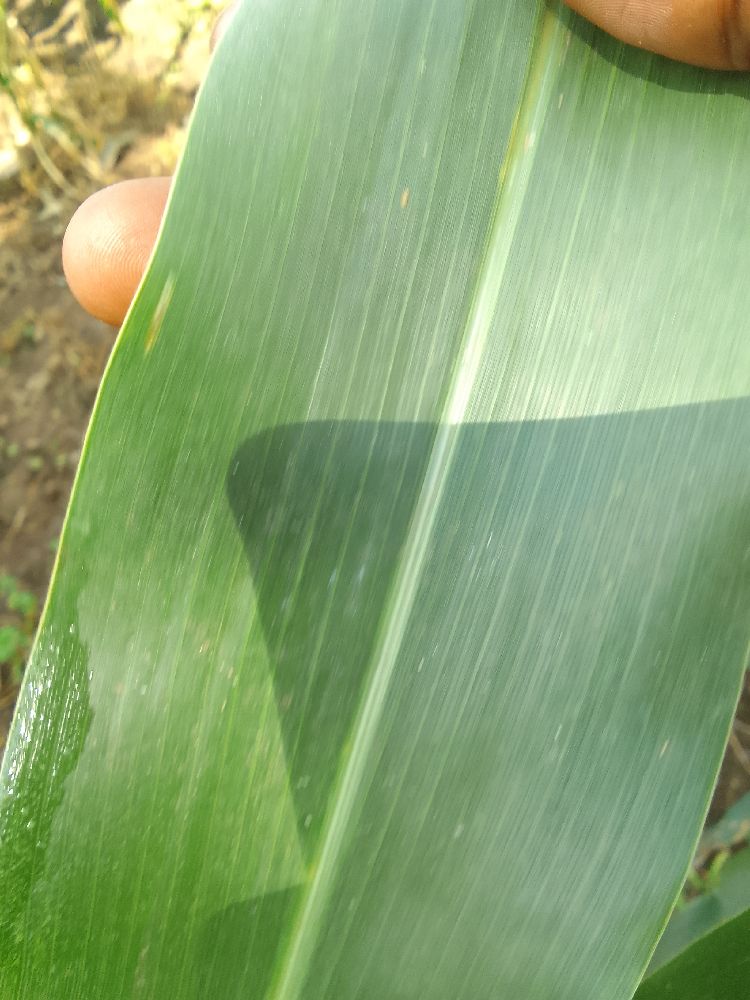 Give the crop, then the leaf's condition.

maize, healthy
